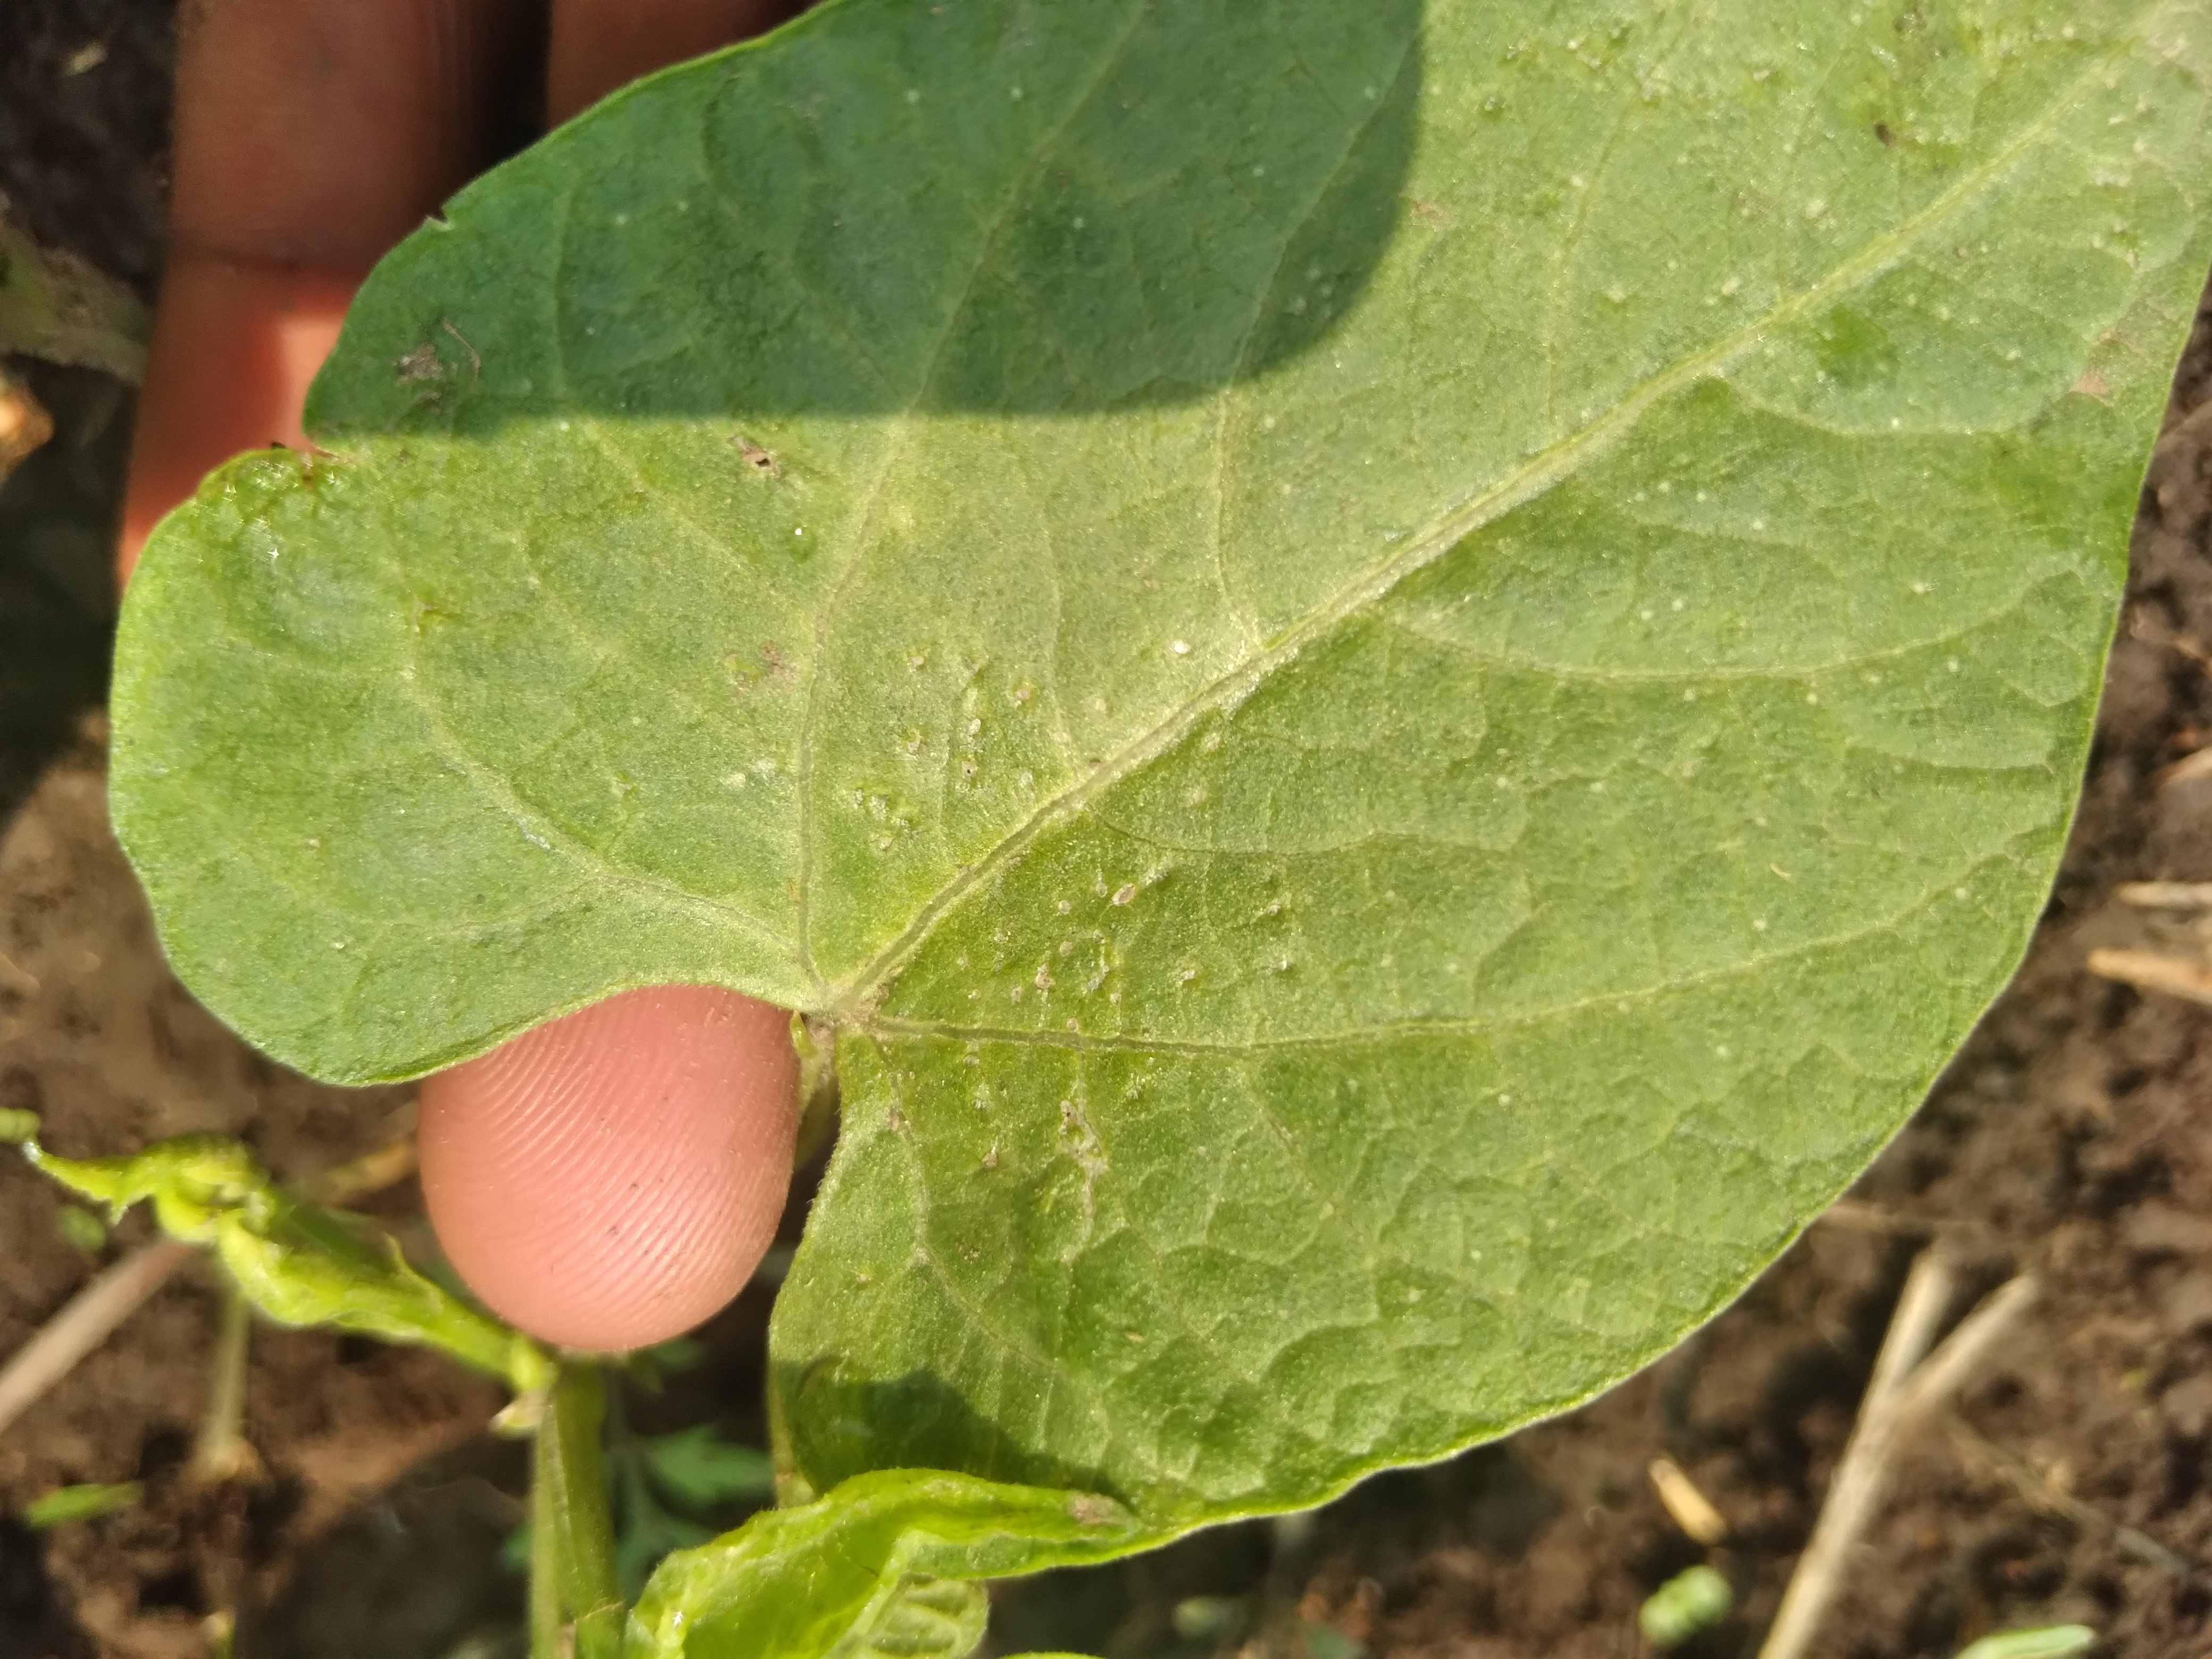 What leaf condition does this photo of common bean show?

healthy
